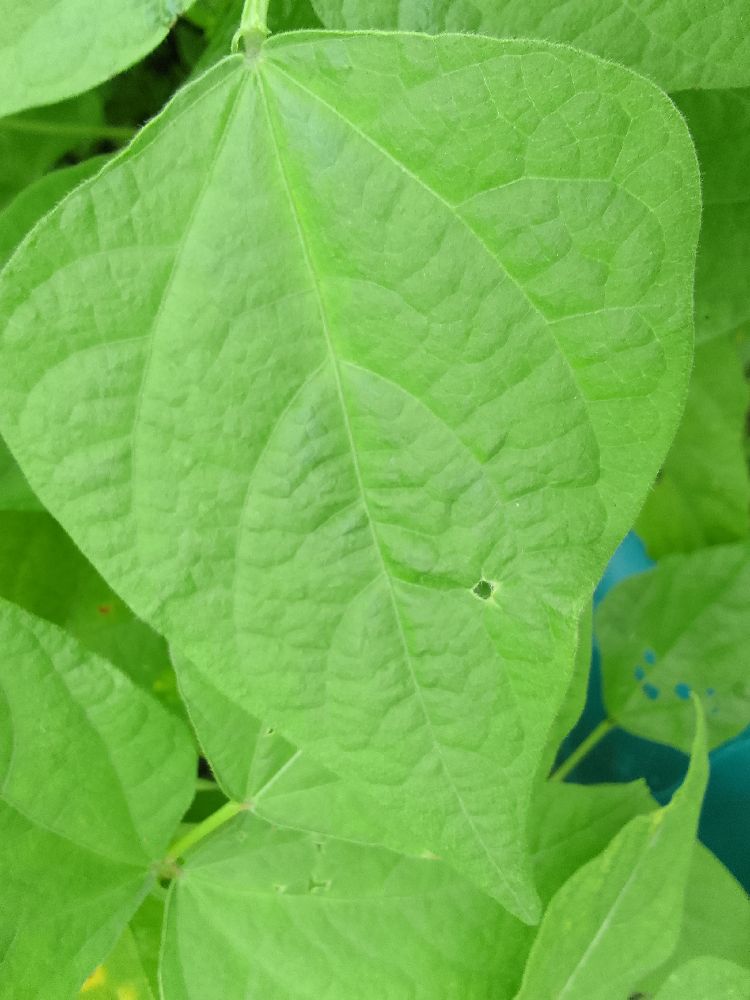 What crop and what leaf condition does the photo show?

common bean, healthy
